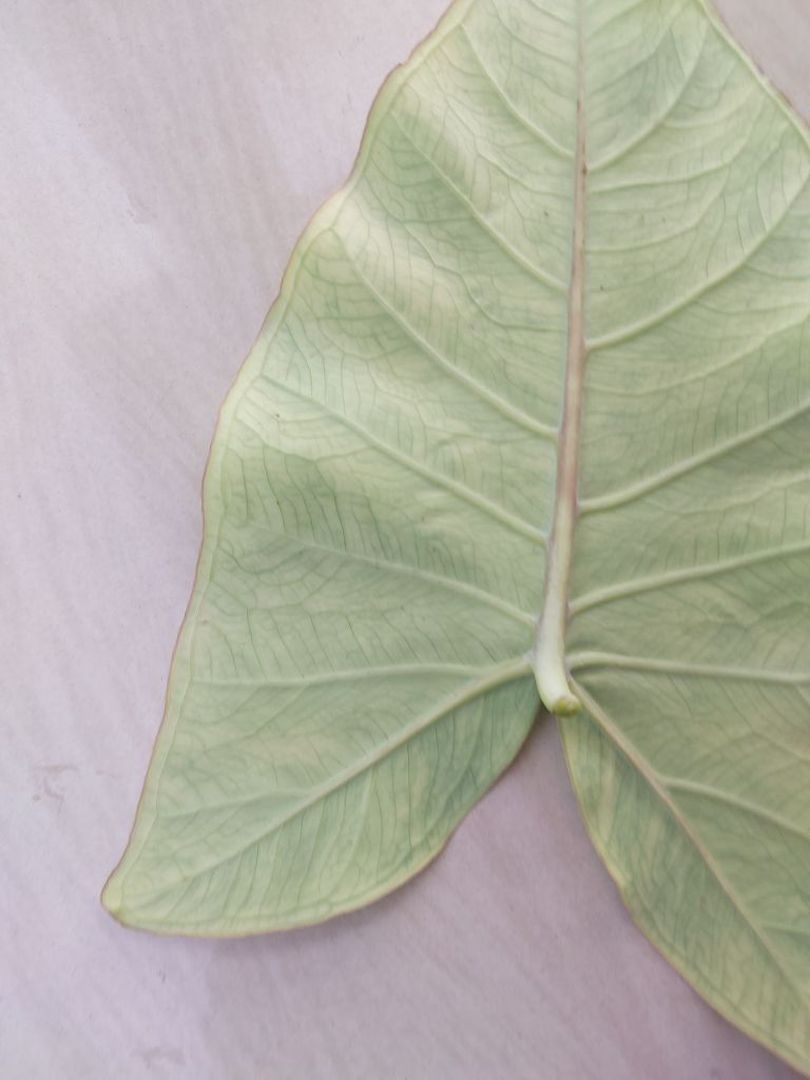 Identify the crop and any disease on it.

taro, mosaic
